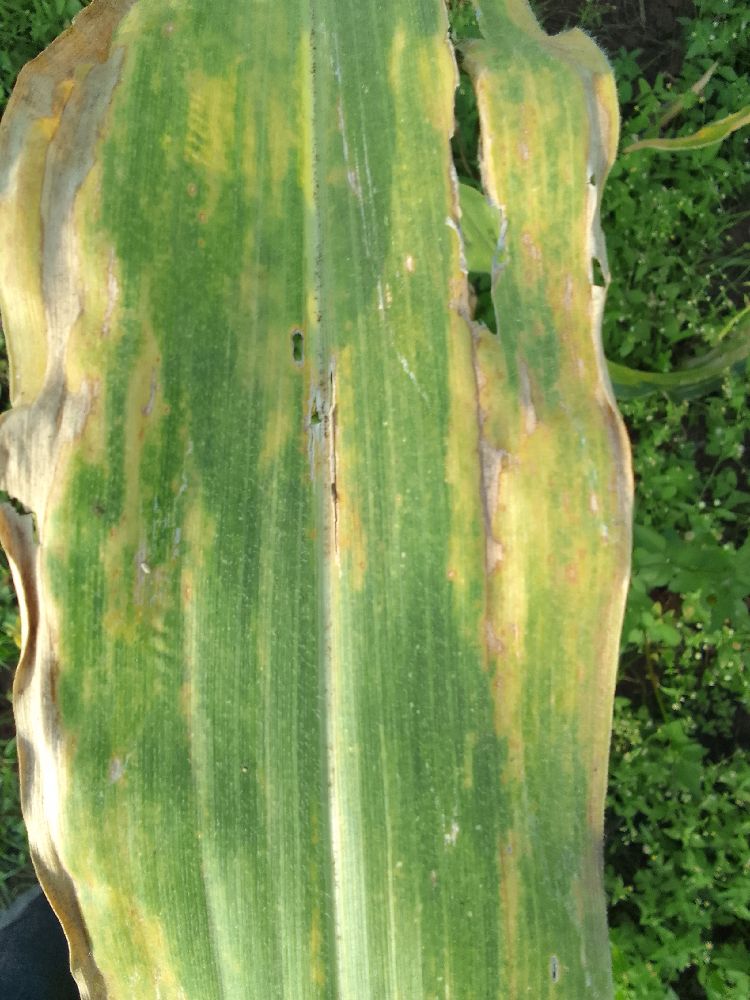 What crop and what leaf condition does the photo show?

maize, maize lethal necrosis
